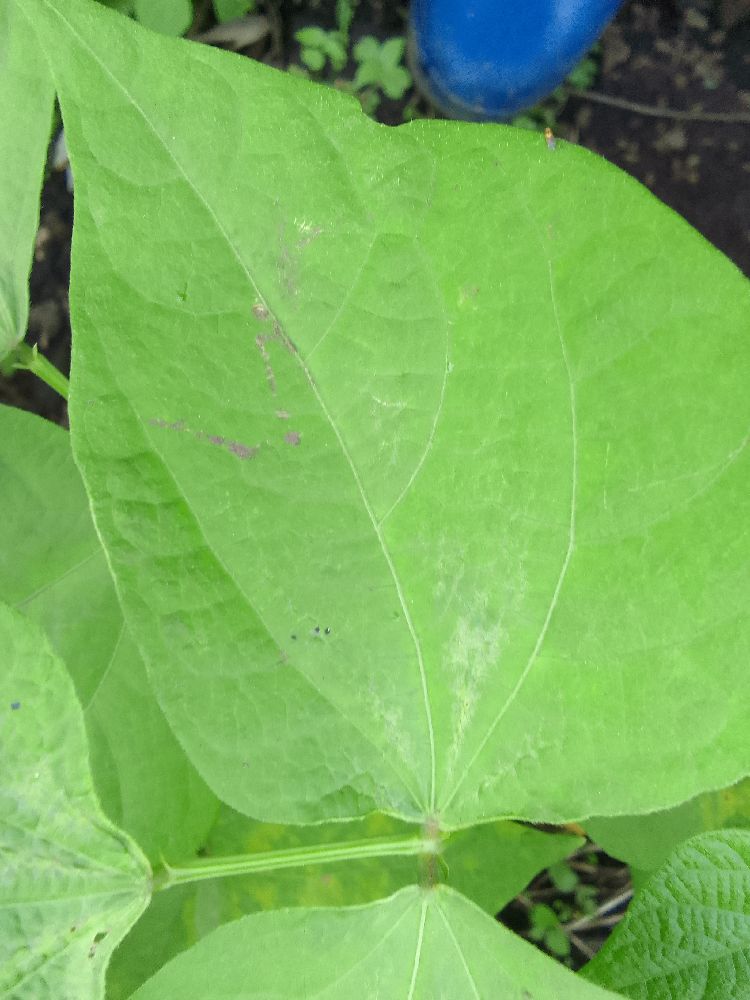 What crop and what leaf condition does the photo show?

common bean, healthy
